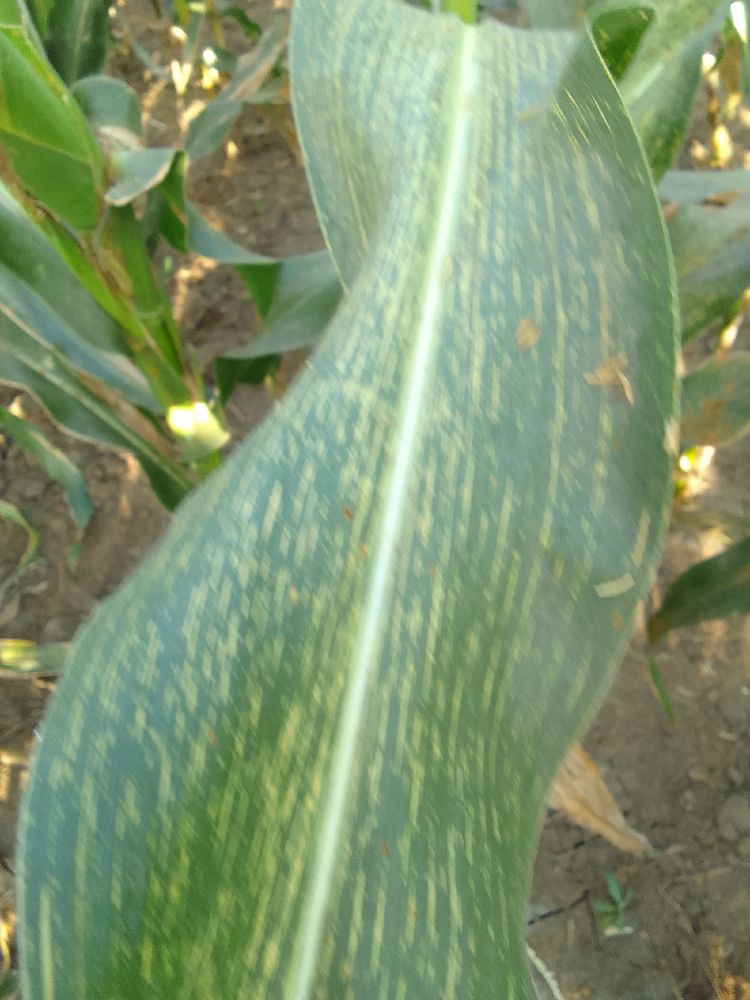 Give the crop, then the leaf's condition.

maize, maize streak virus
